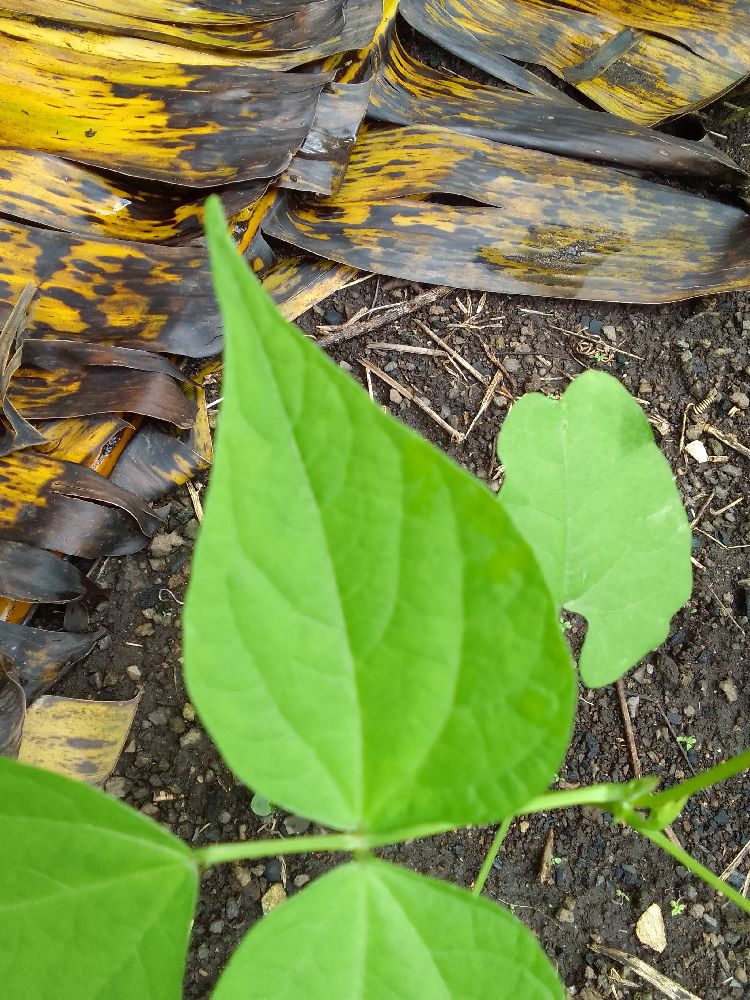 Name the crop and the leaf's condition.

common bean, healthy
